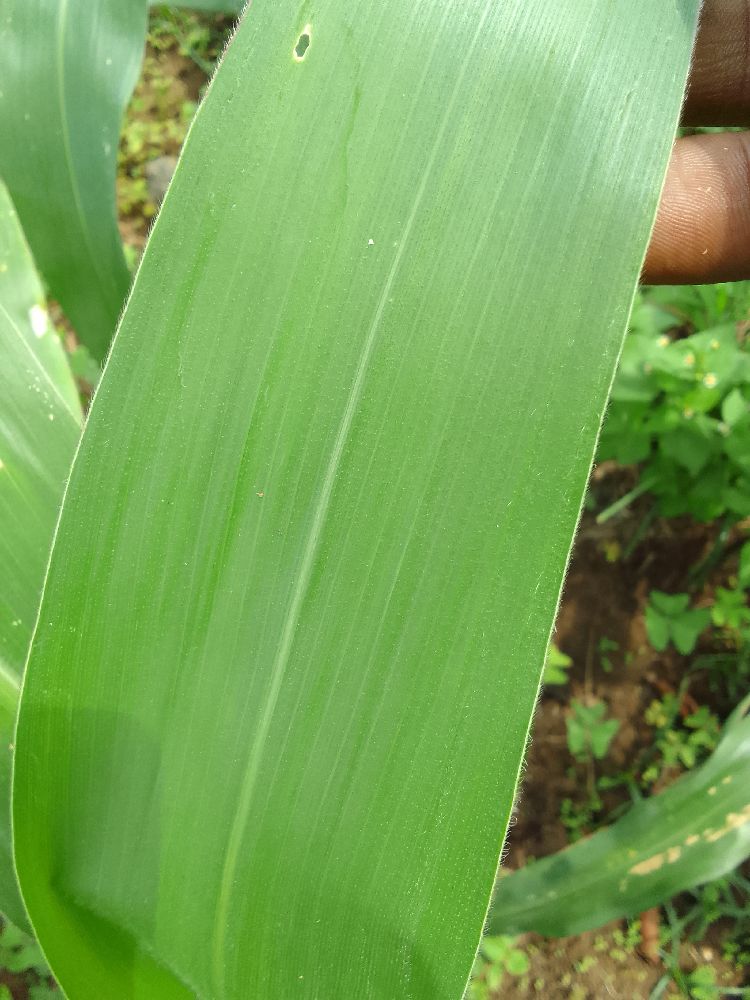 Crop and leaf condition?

maize, healthy
